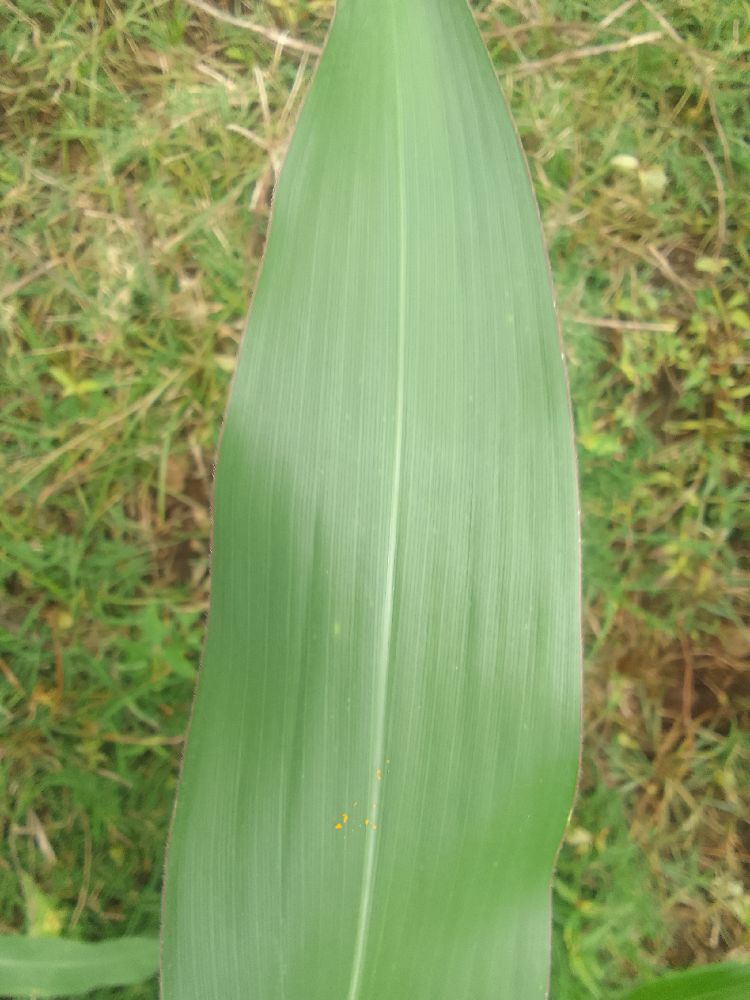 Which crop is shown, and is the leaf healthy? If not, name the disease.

maize, healthy
